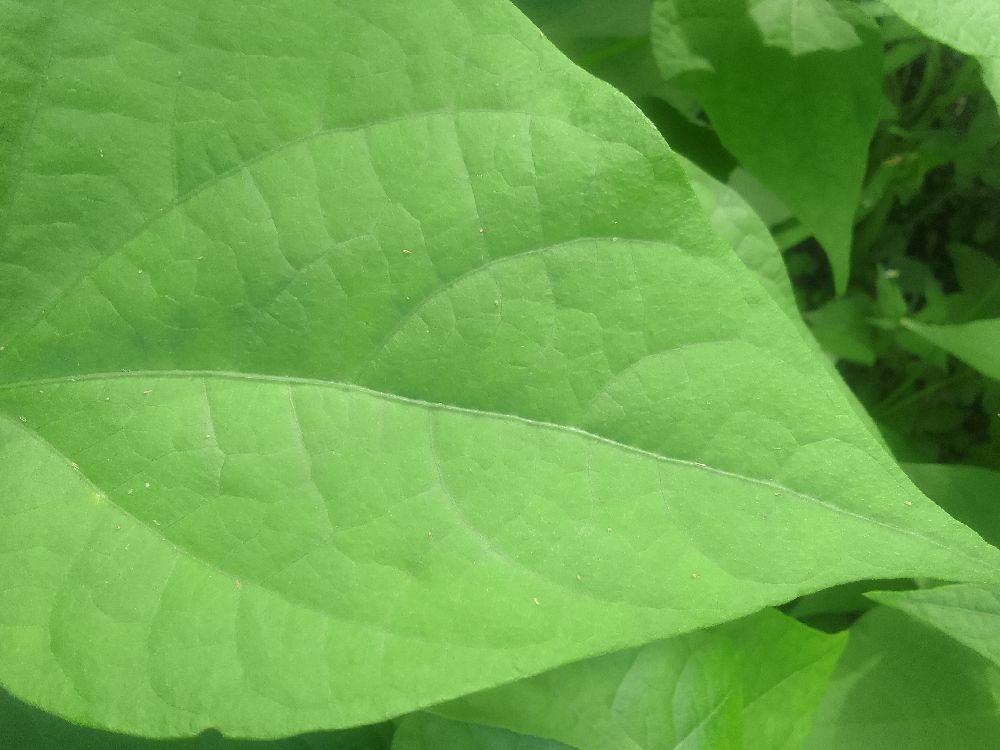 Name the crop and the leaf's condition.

common bean, healthy
